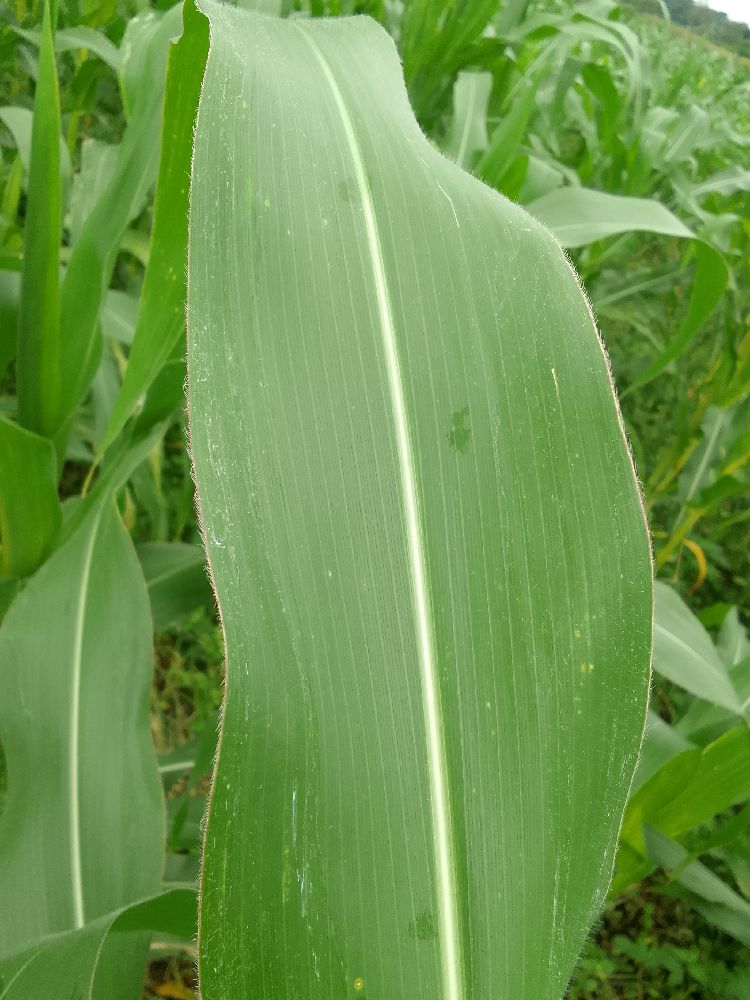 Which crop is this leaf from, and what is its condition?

maize, healthy
